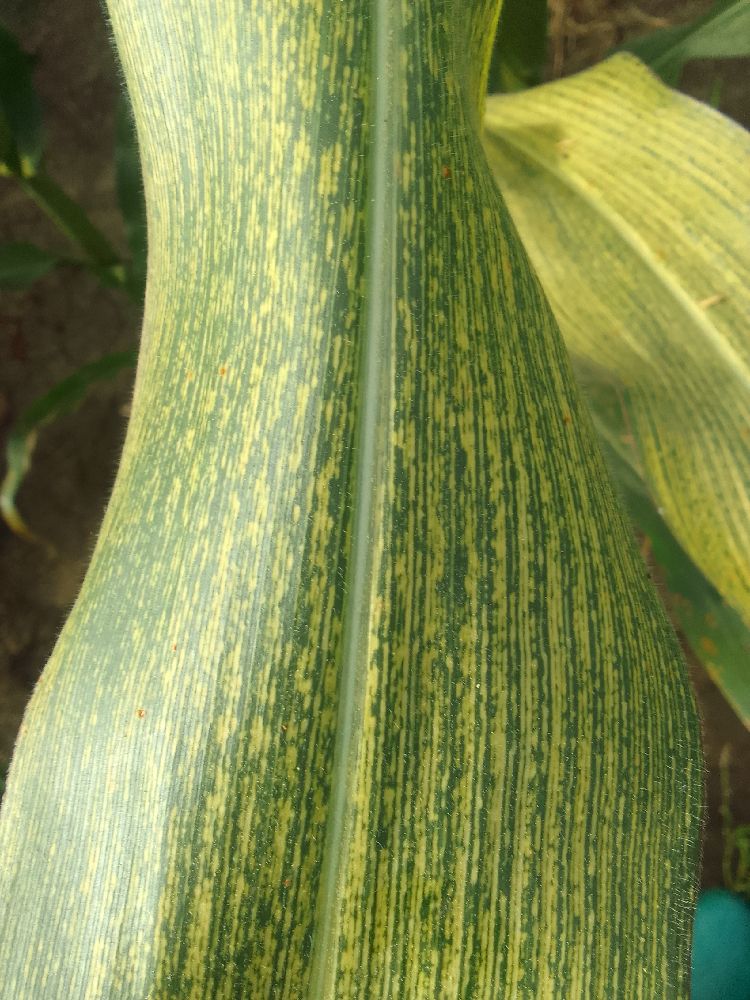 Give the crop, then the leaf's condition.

maize, maize streak virus
